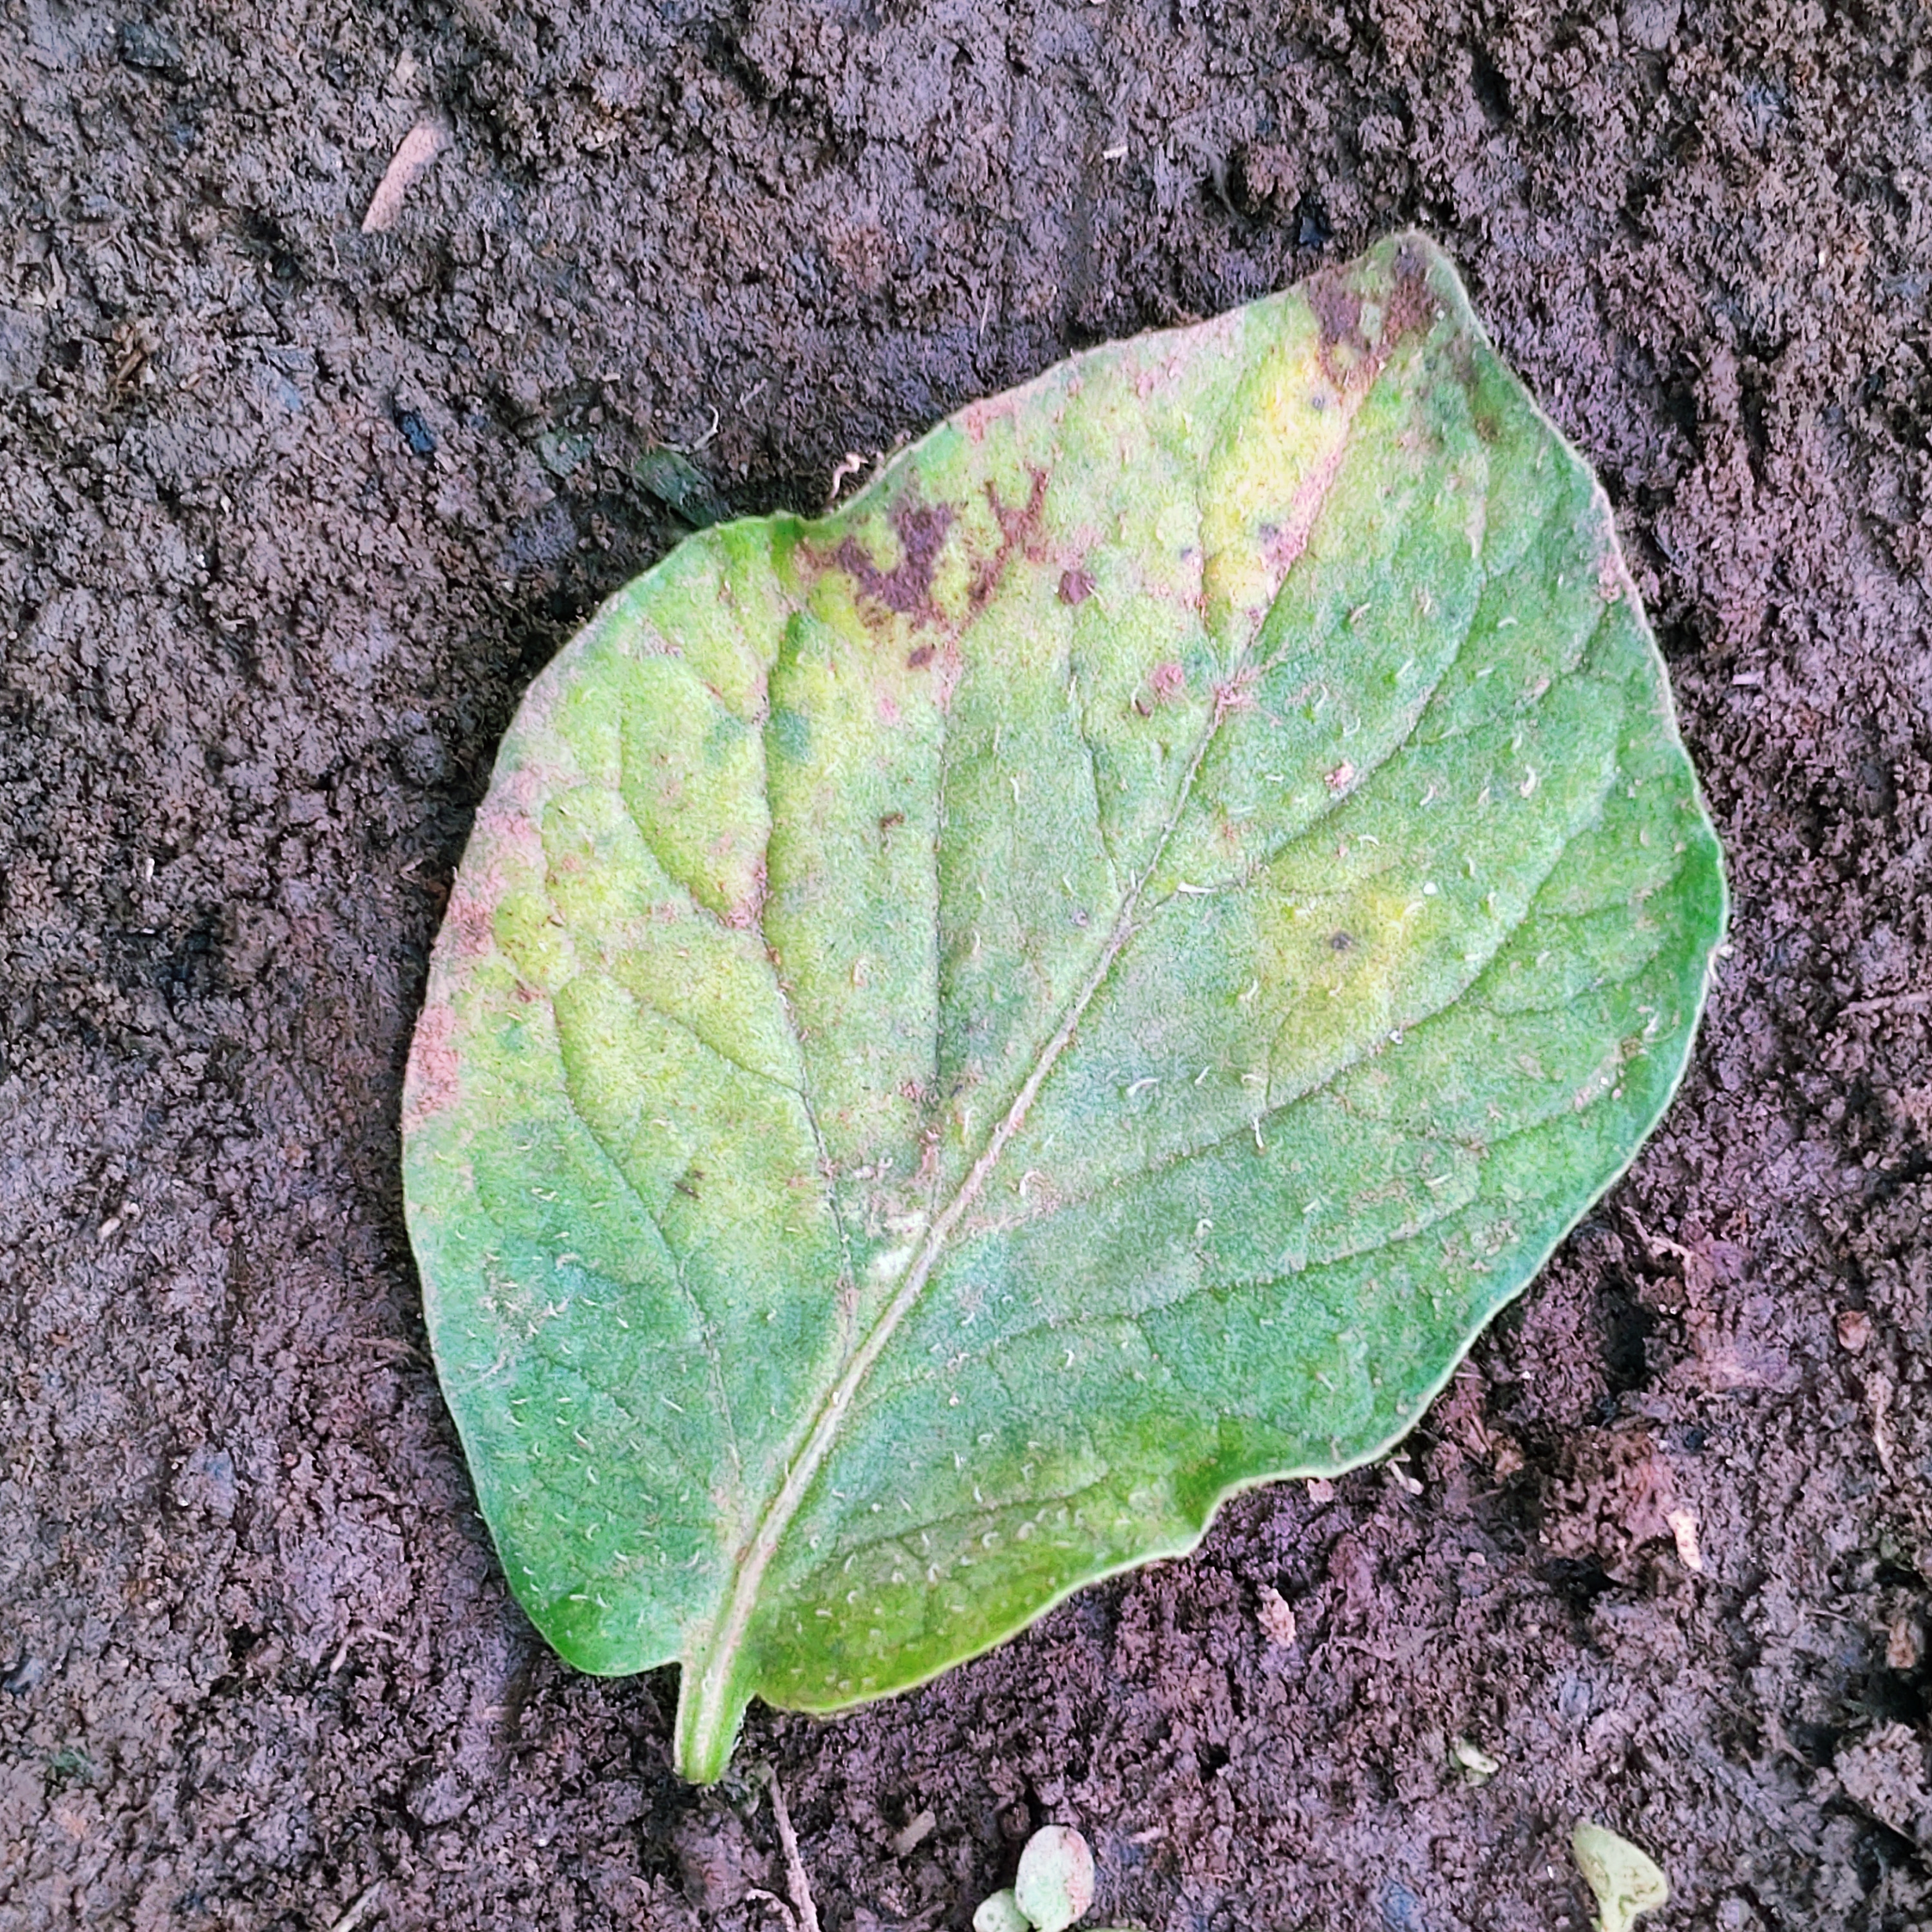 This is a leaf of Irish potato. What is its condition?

late blight
